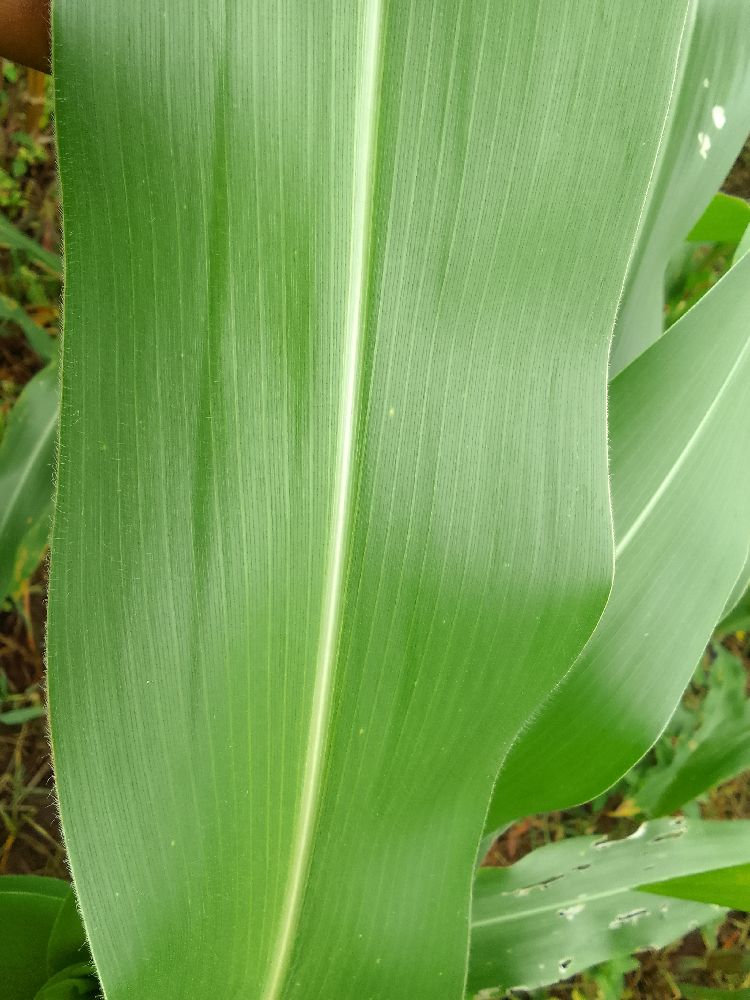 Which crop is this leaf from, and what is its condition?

maize, healthy
